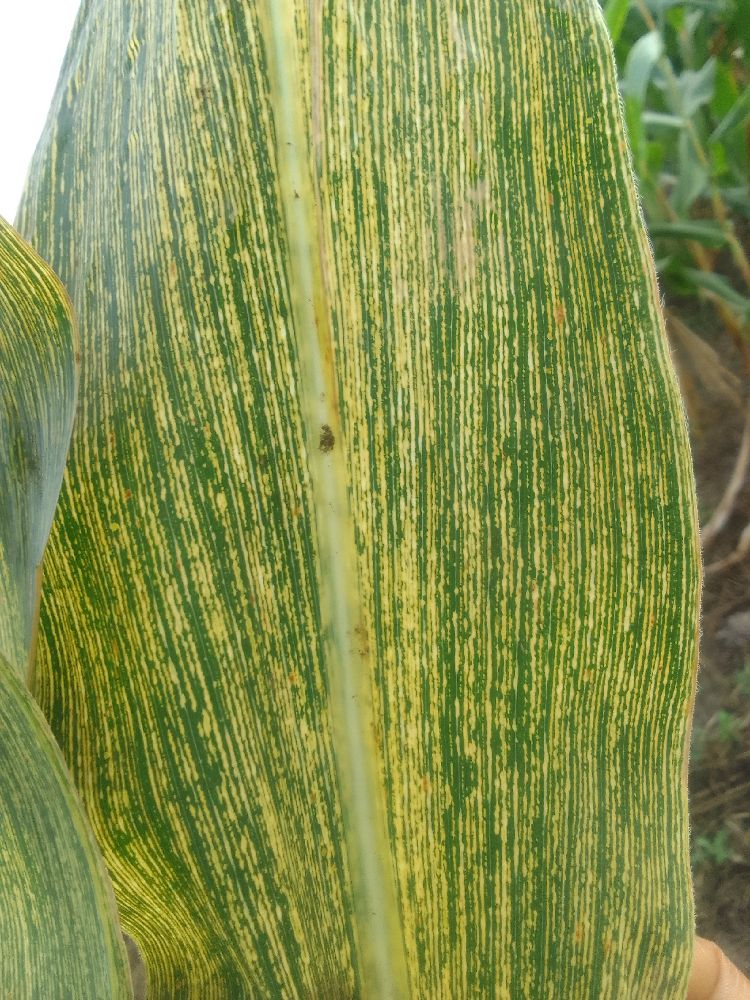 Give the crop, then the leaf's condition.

maize, maize streak virus
